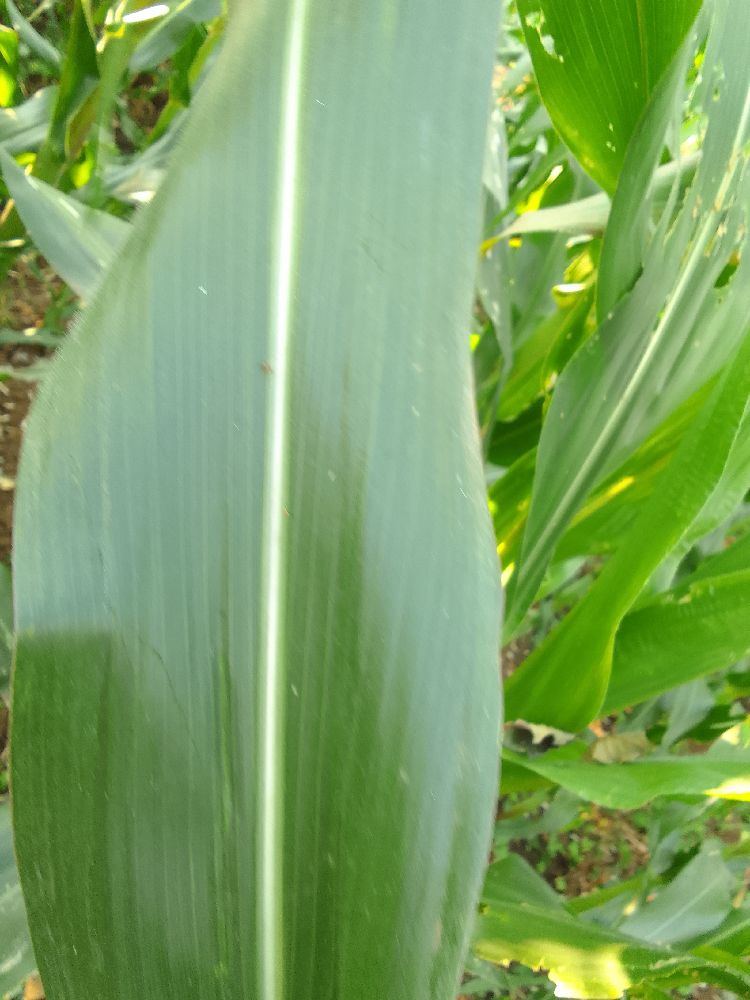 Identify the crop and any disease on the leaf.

maize, healthy
